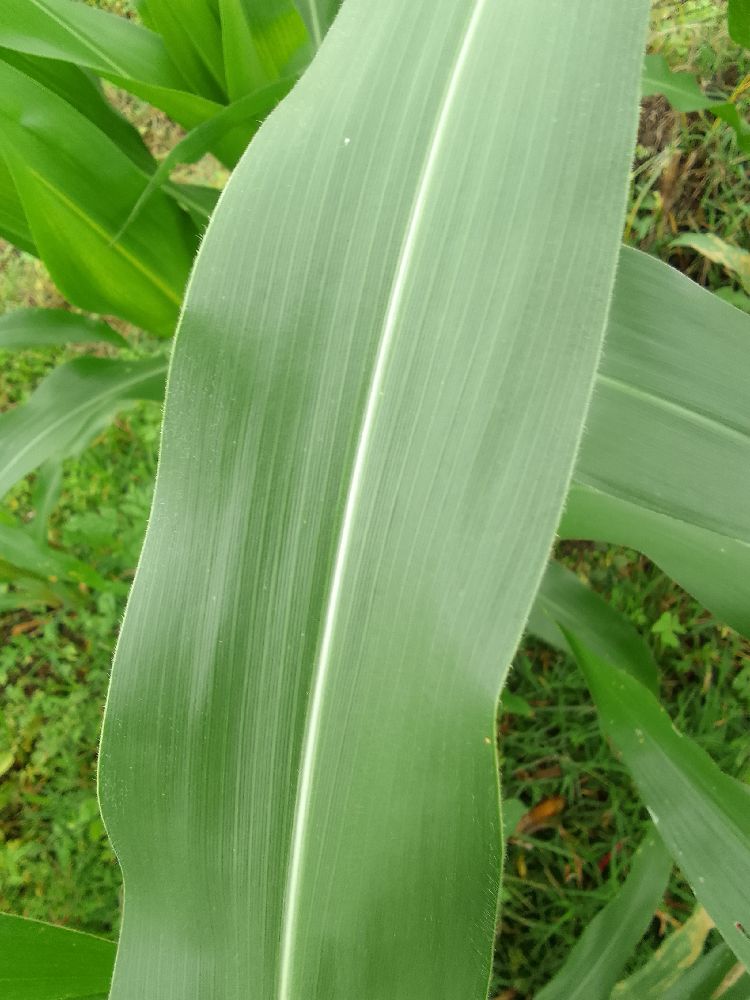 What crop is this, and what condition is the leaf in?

maize, healthy
